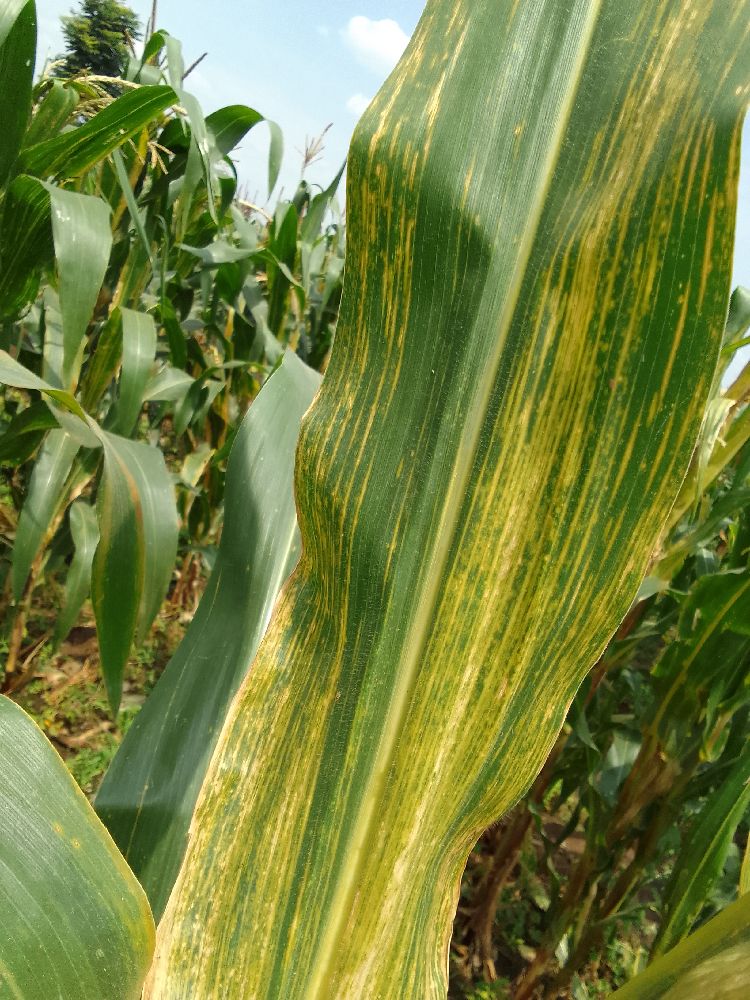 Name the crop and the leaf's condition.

maize, maize lethal necrosis
